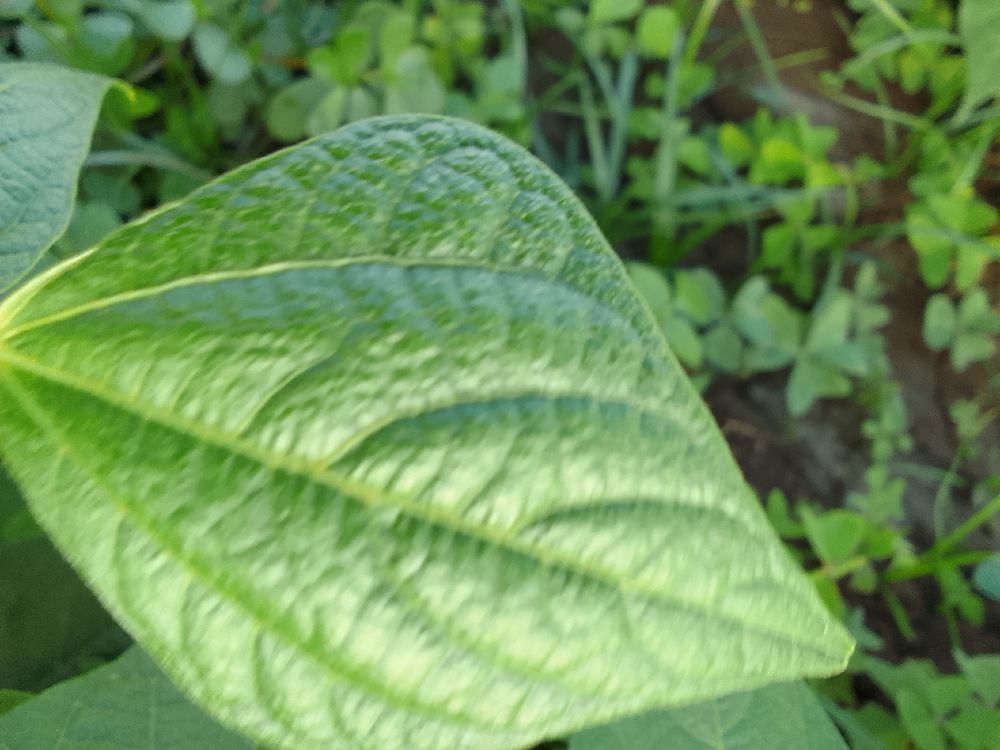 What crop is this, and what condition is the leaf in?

common bean, healthy
